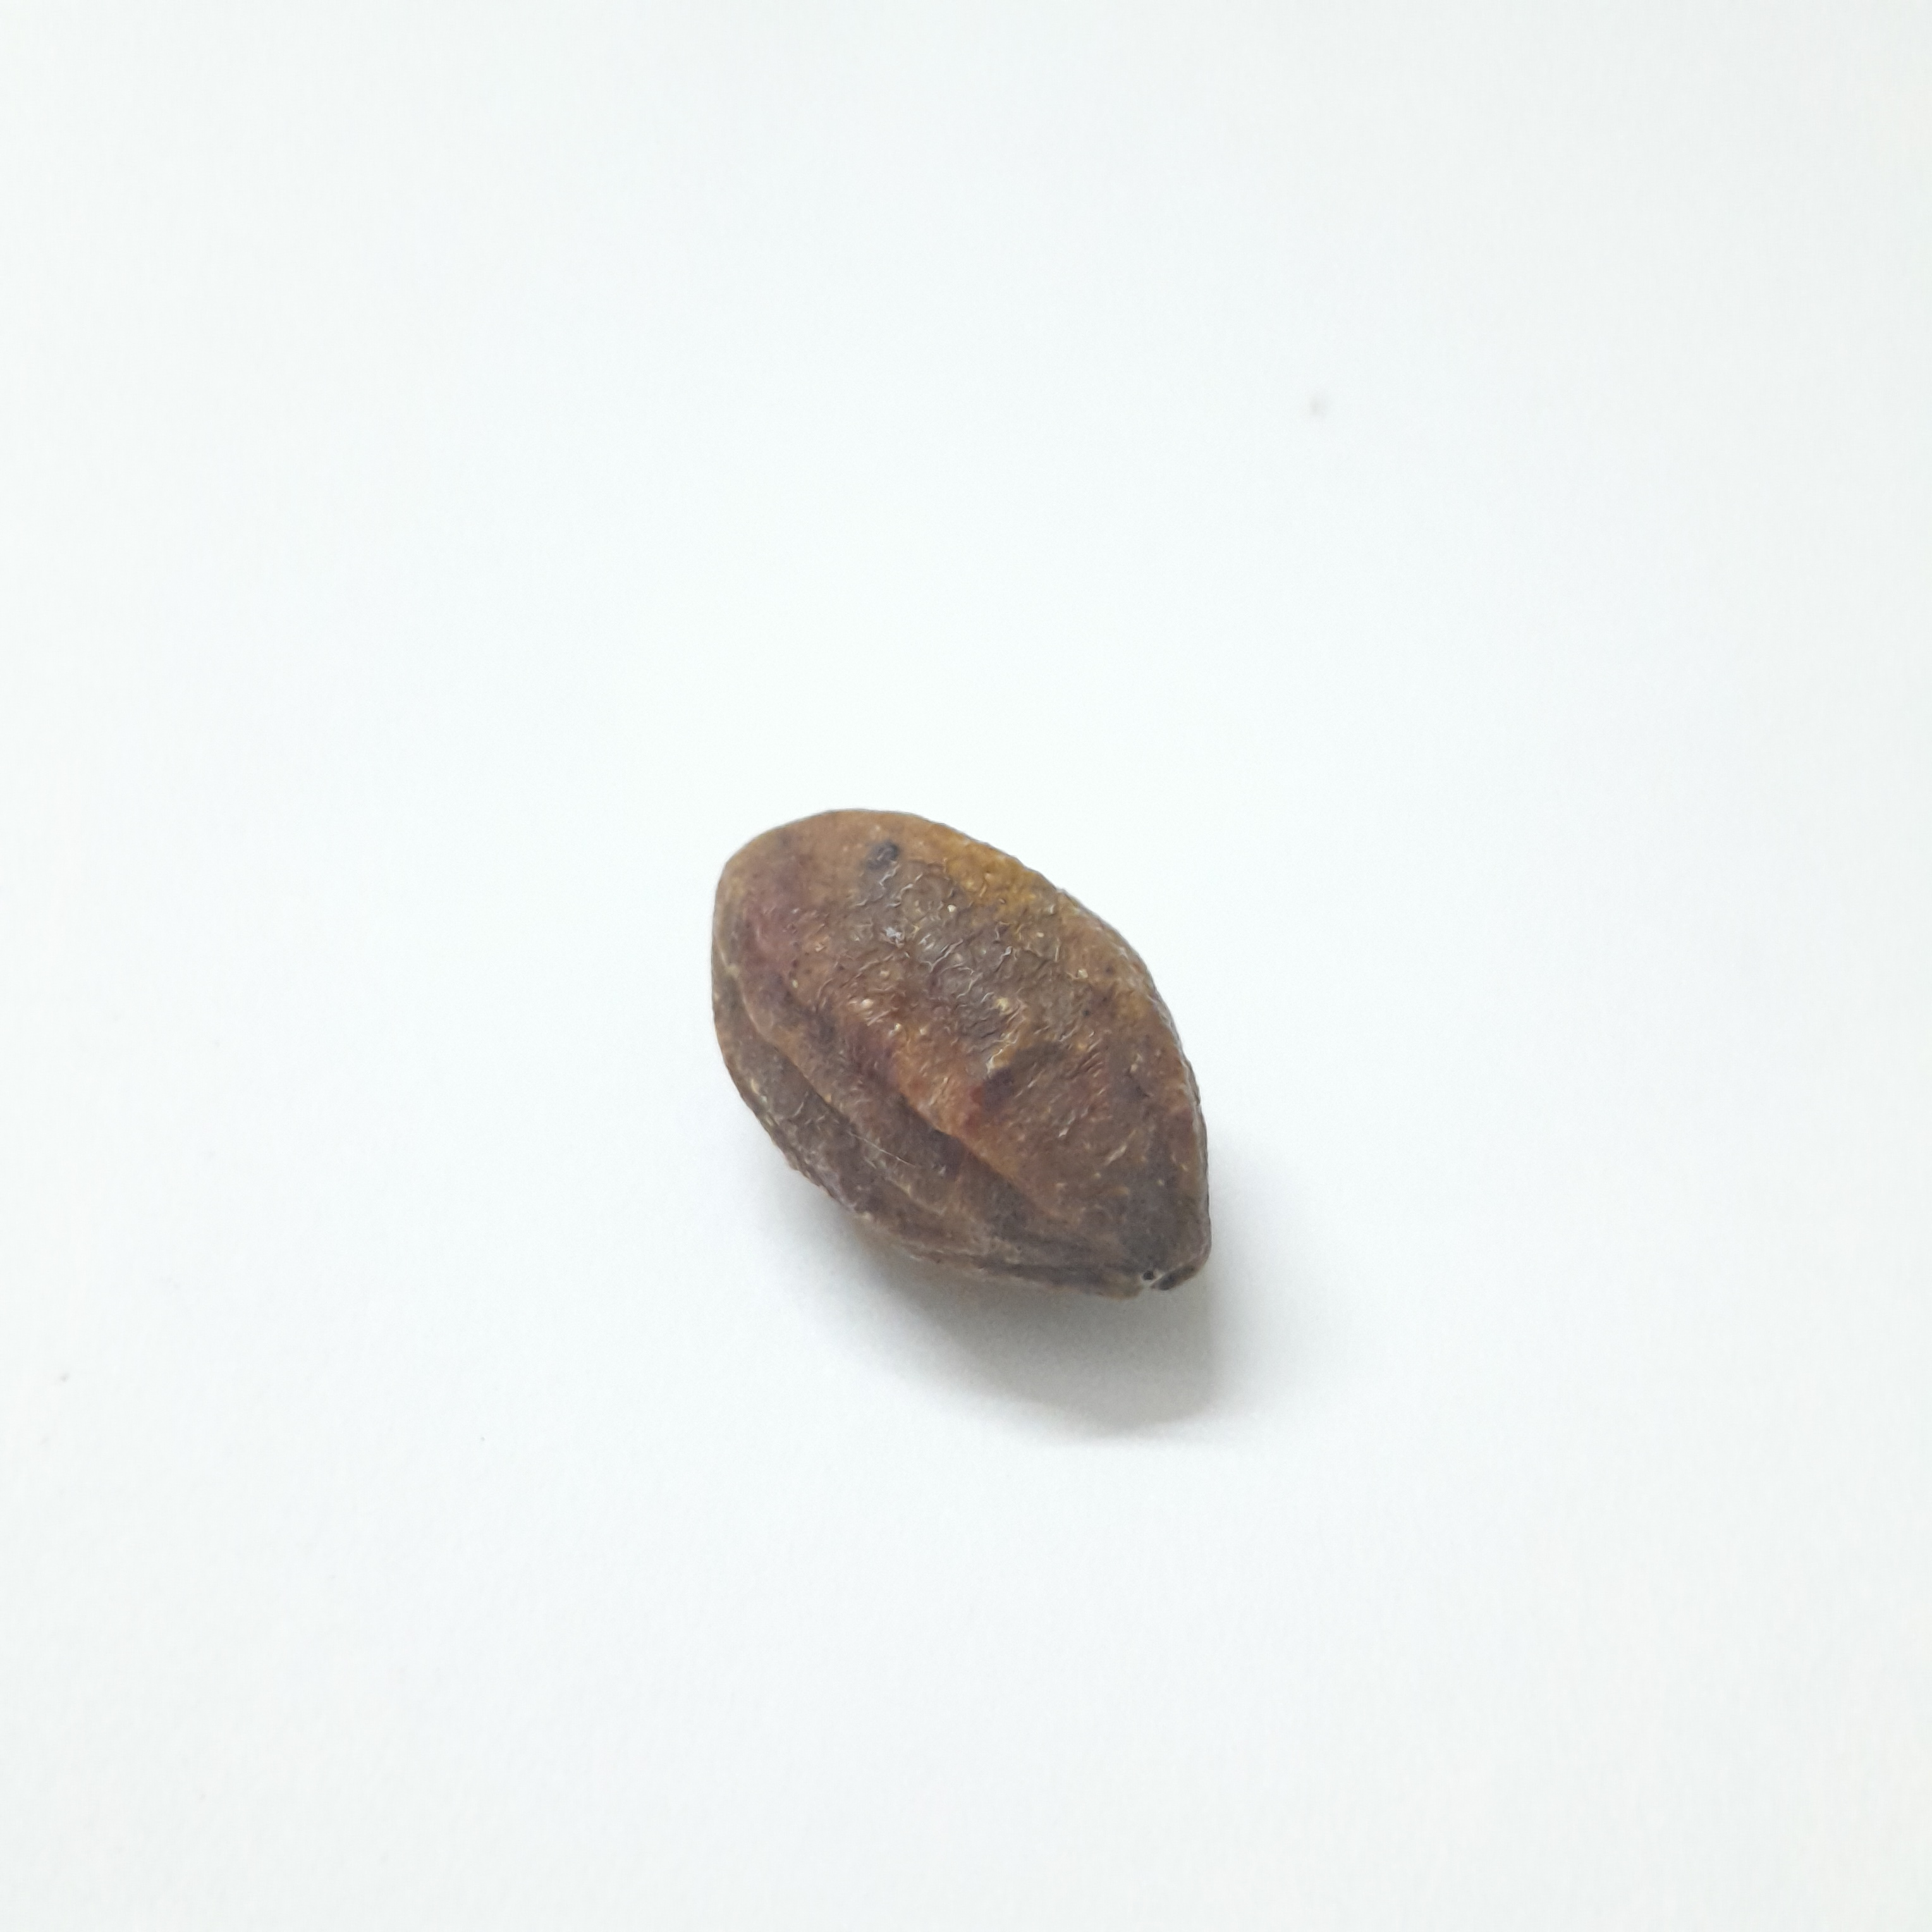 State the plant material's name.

hirdaa
